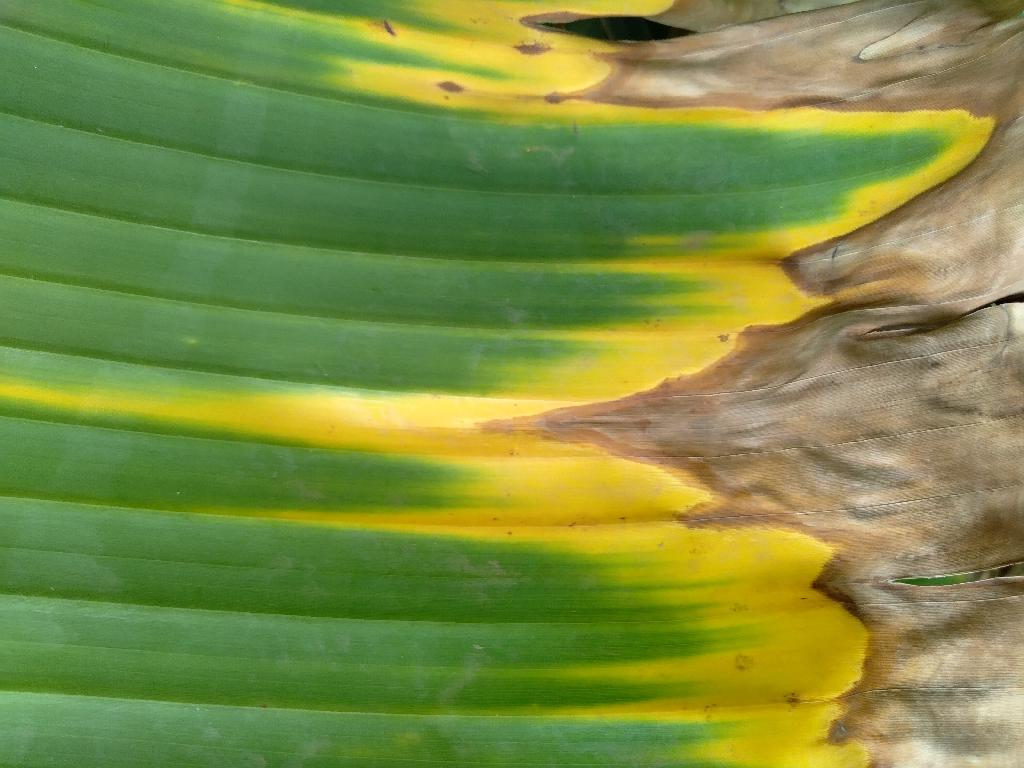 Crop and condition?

banana, fusarium wilt race 1
